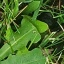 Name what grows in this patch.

structured weed
